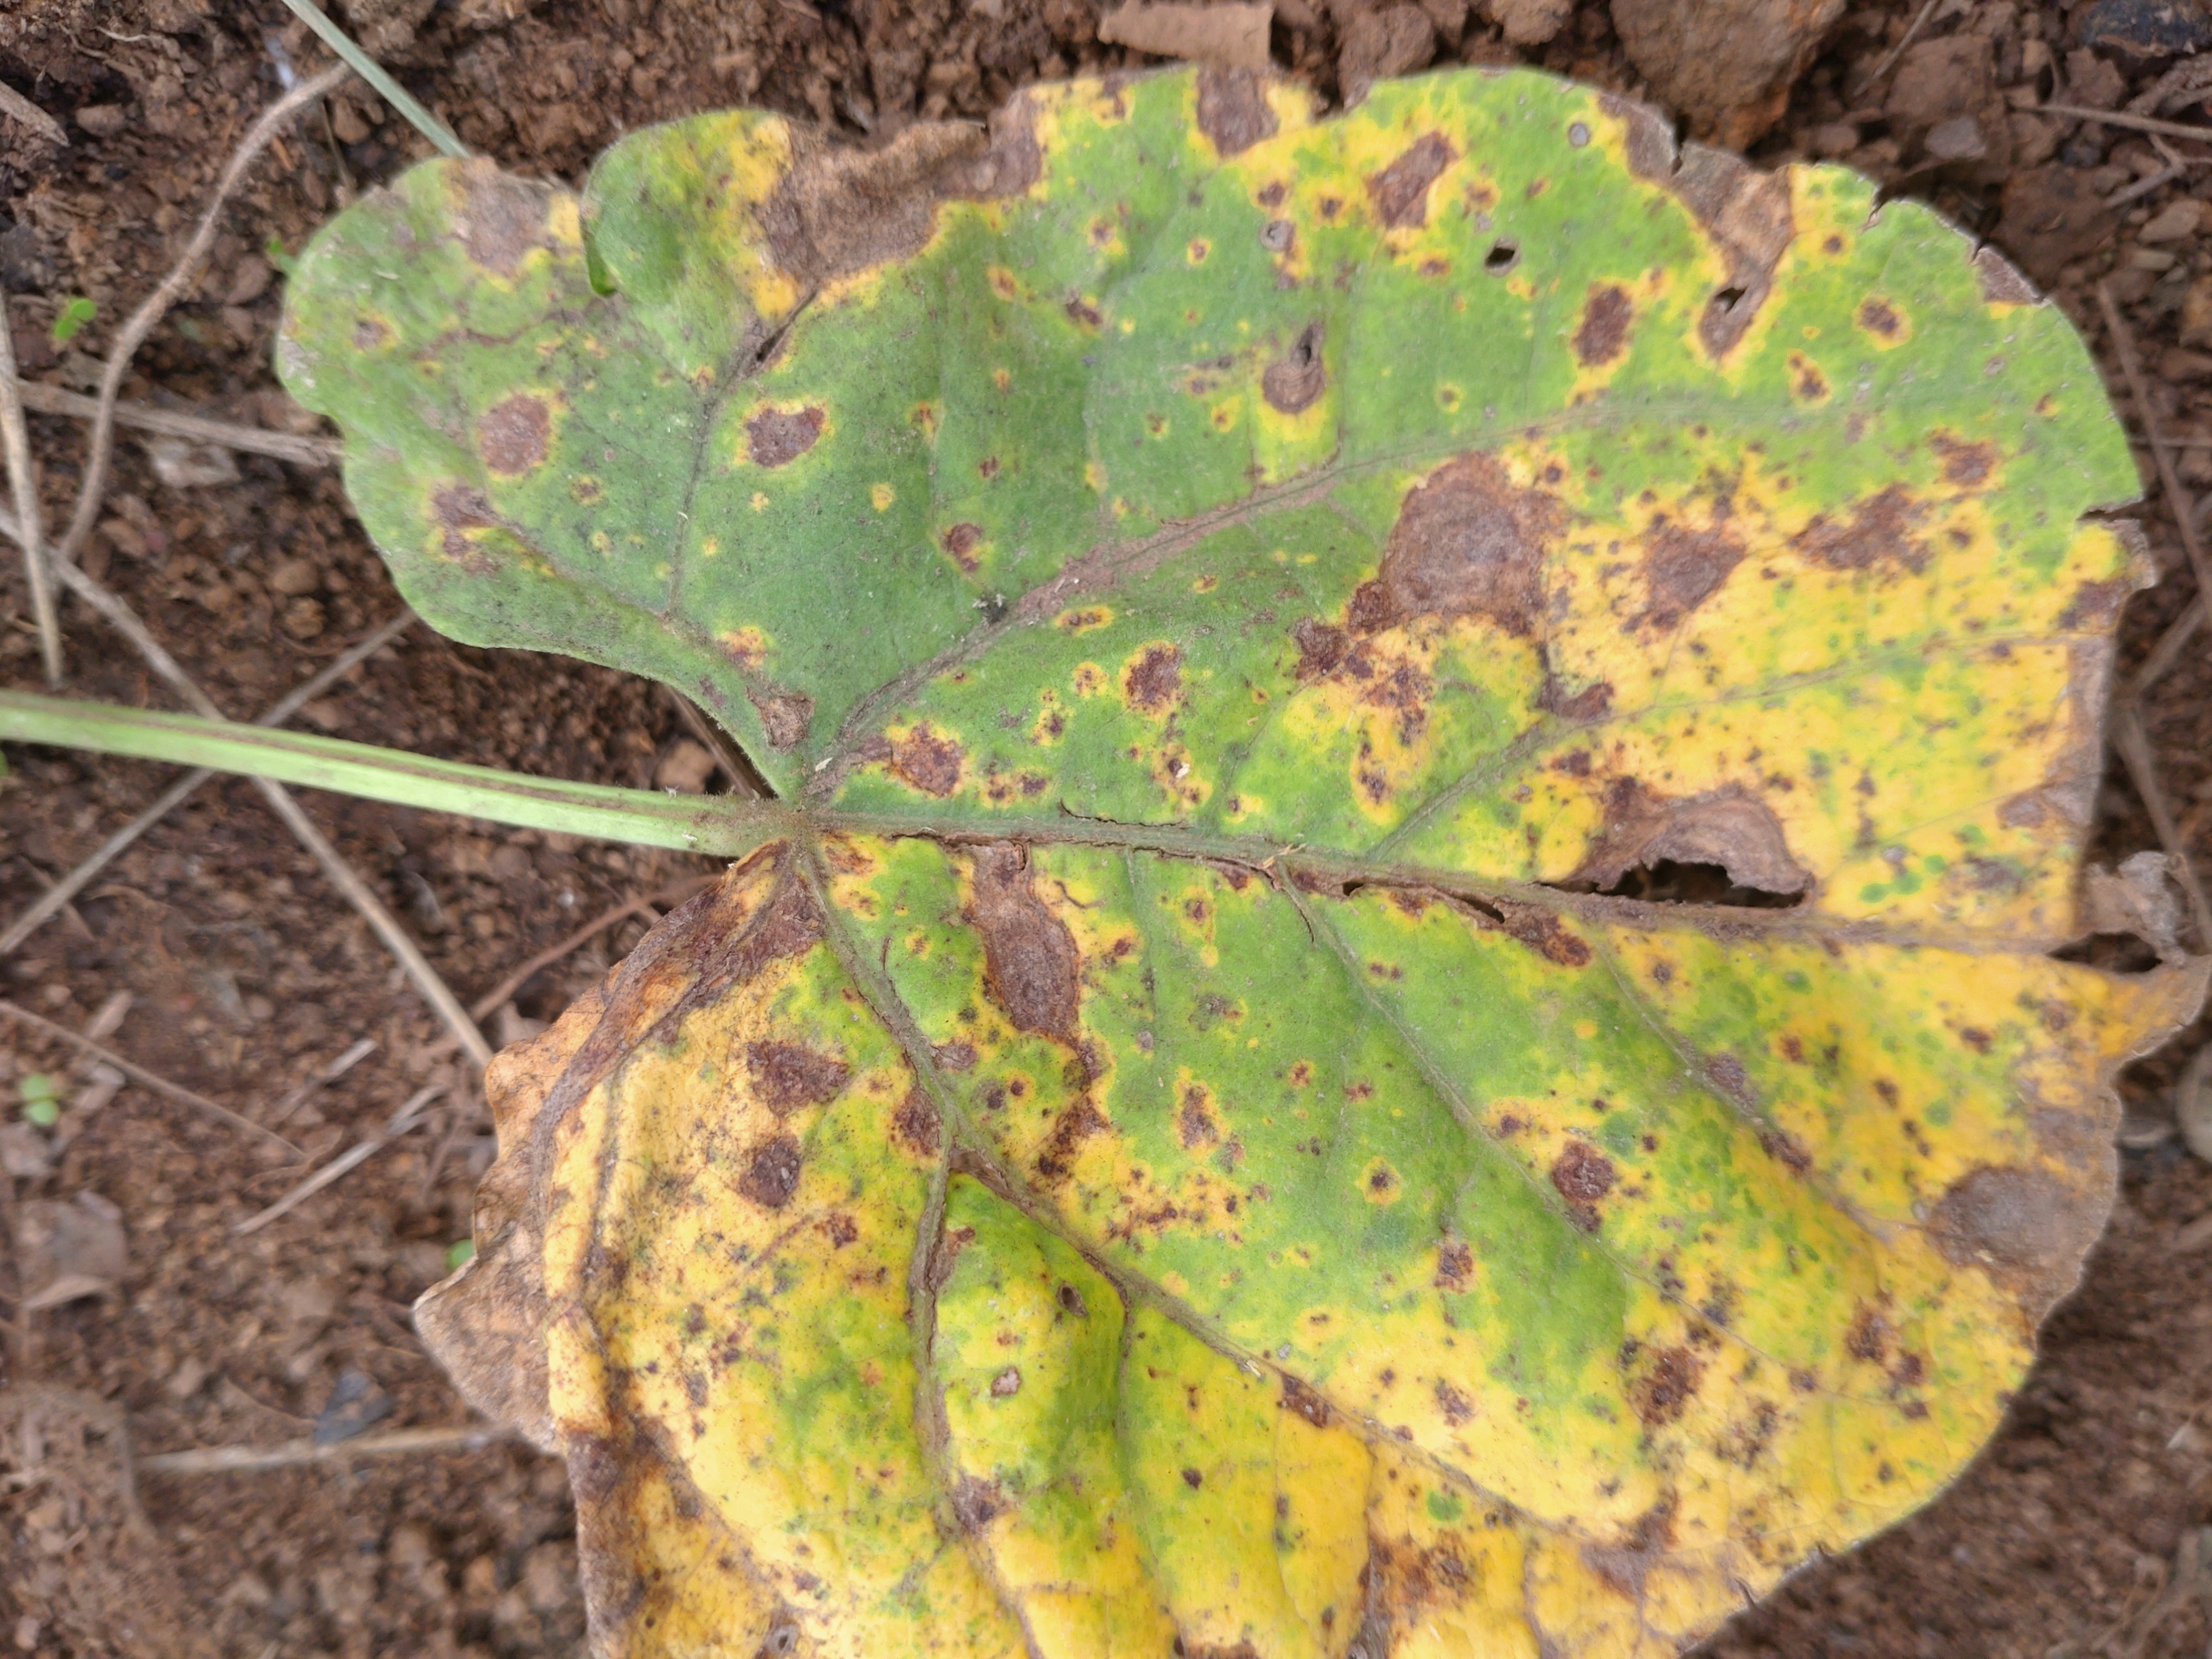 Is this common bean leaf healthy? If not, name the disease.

rust
